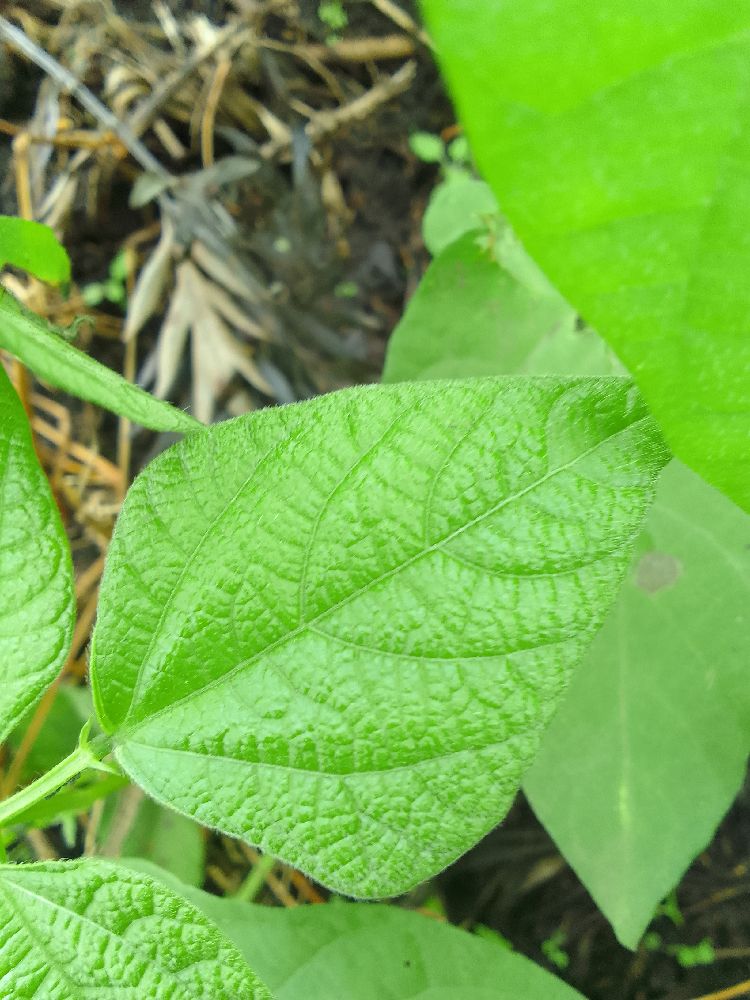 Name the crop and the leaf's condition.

common bean, healthy
